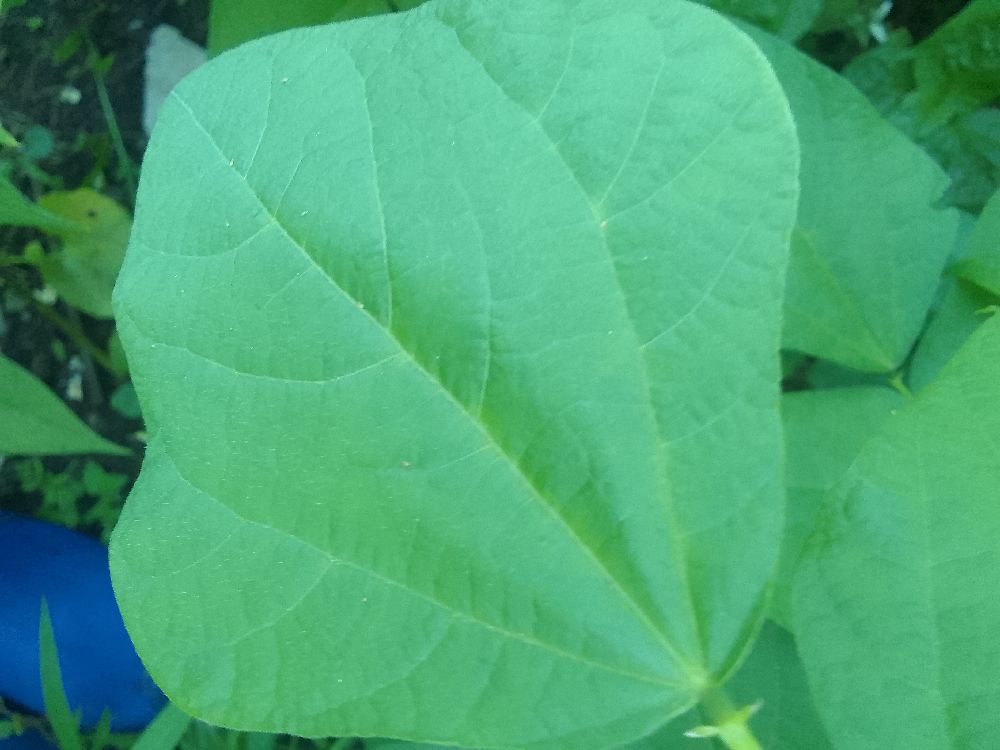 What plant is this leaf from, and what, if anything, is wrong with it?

common bean, healthy
